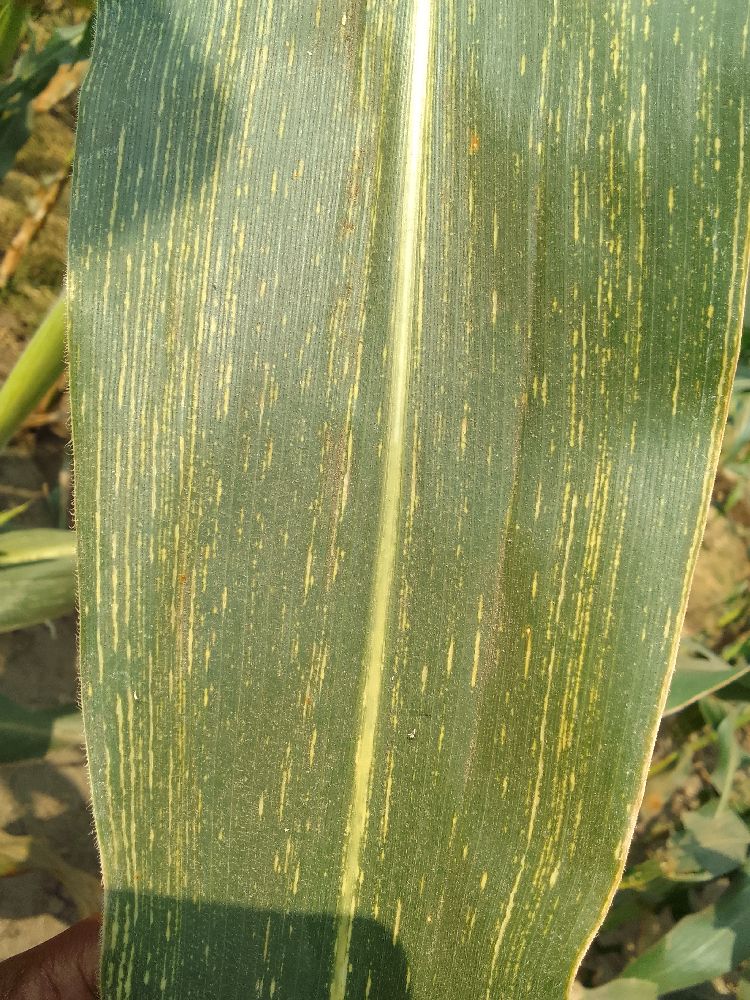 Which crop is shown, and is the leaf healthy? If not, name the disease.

maize, maize streak virus
